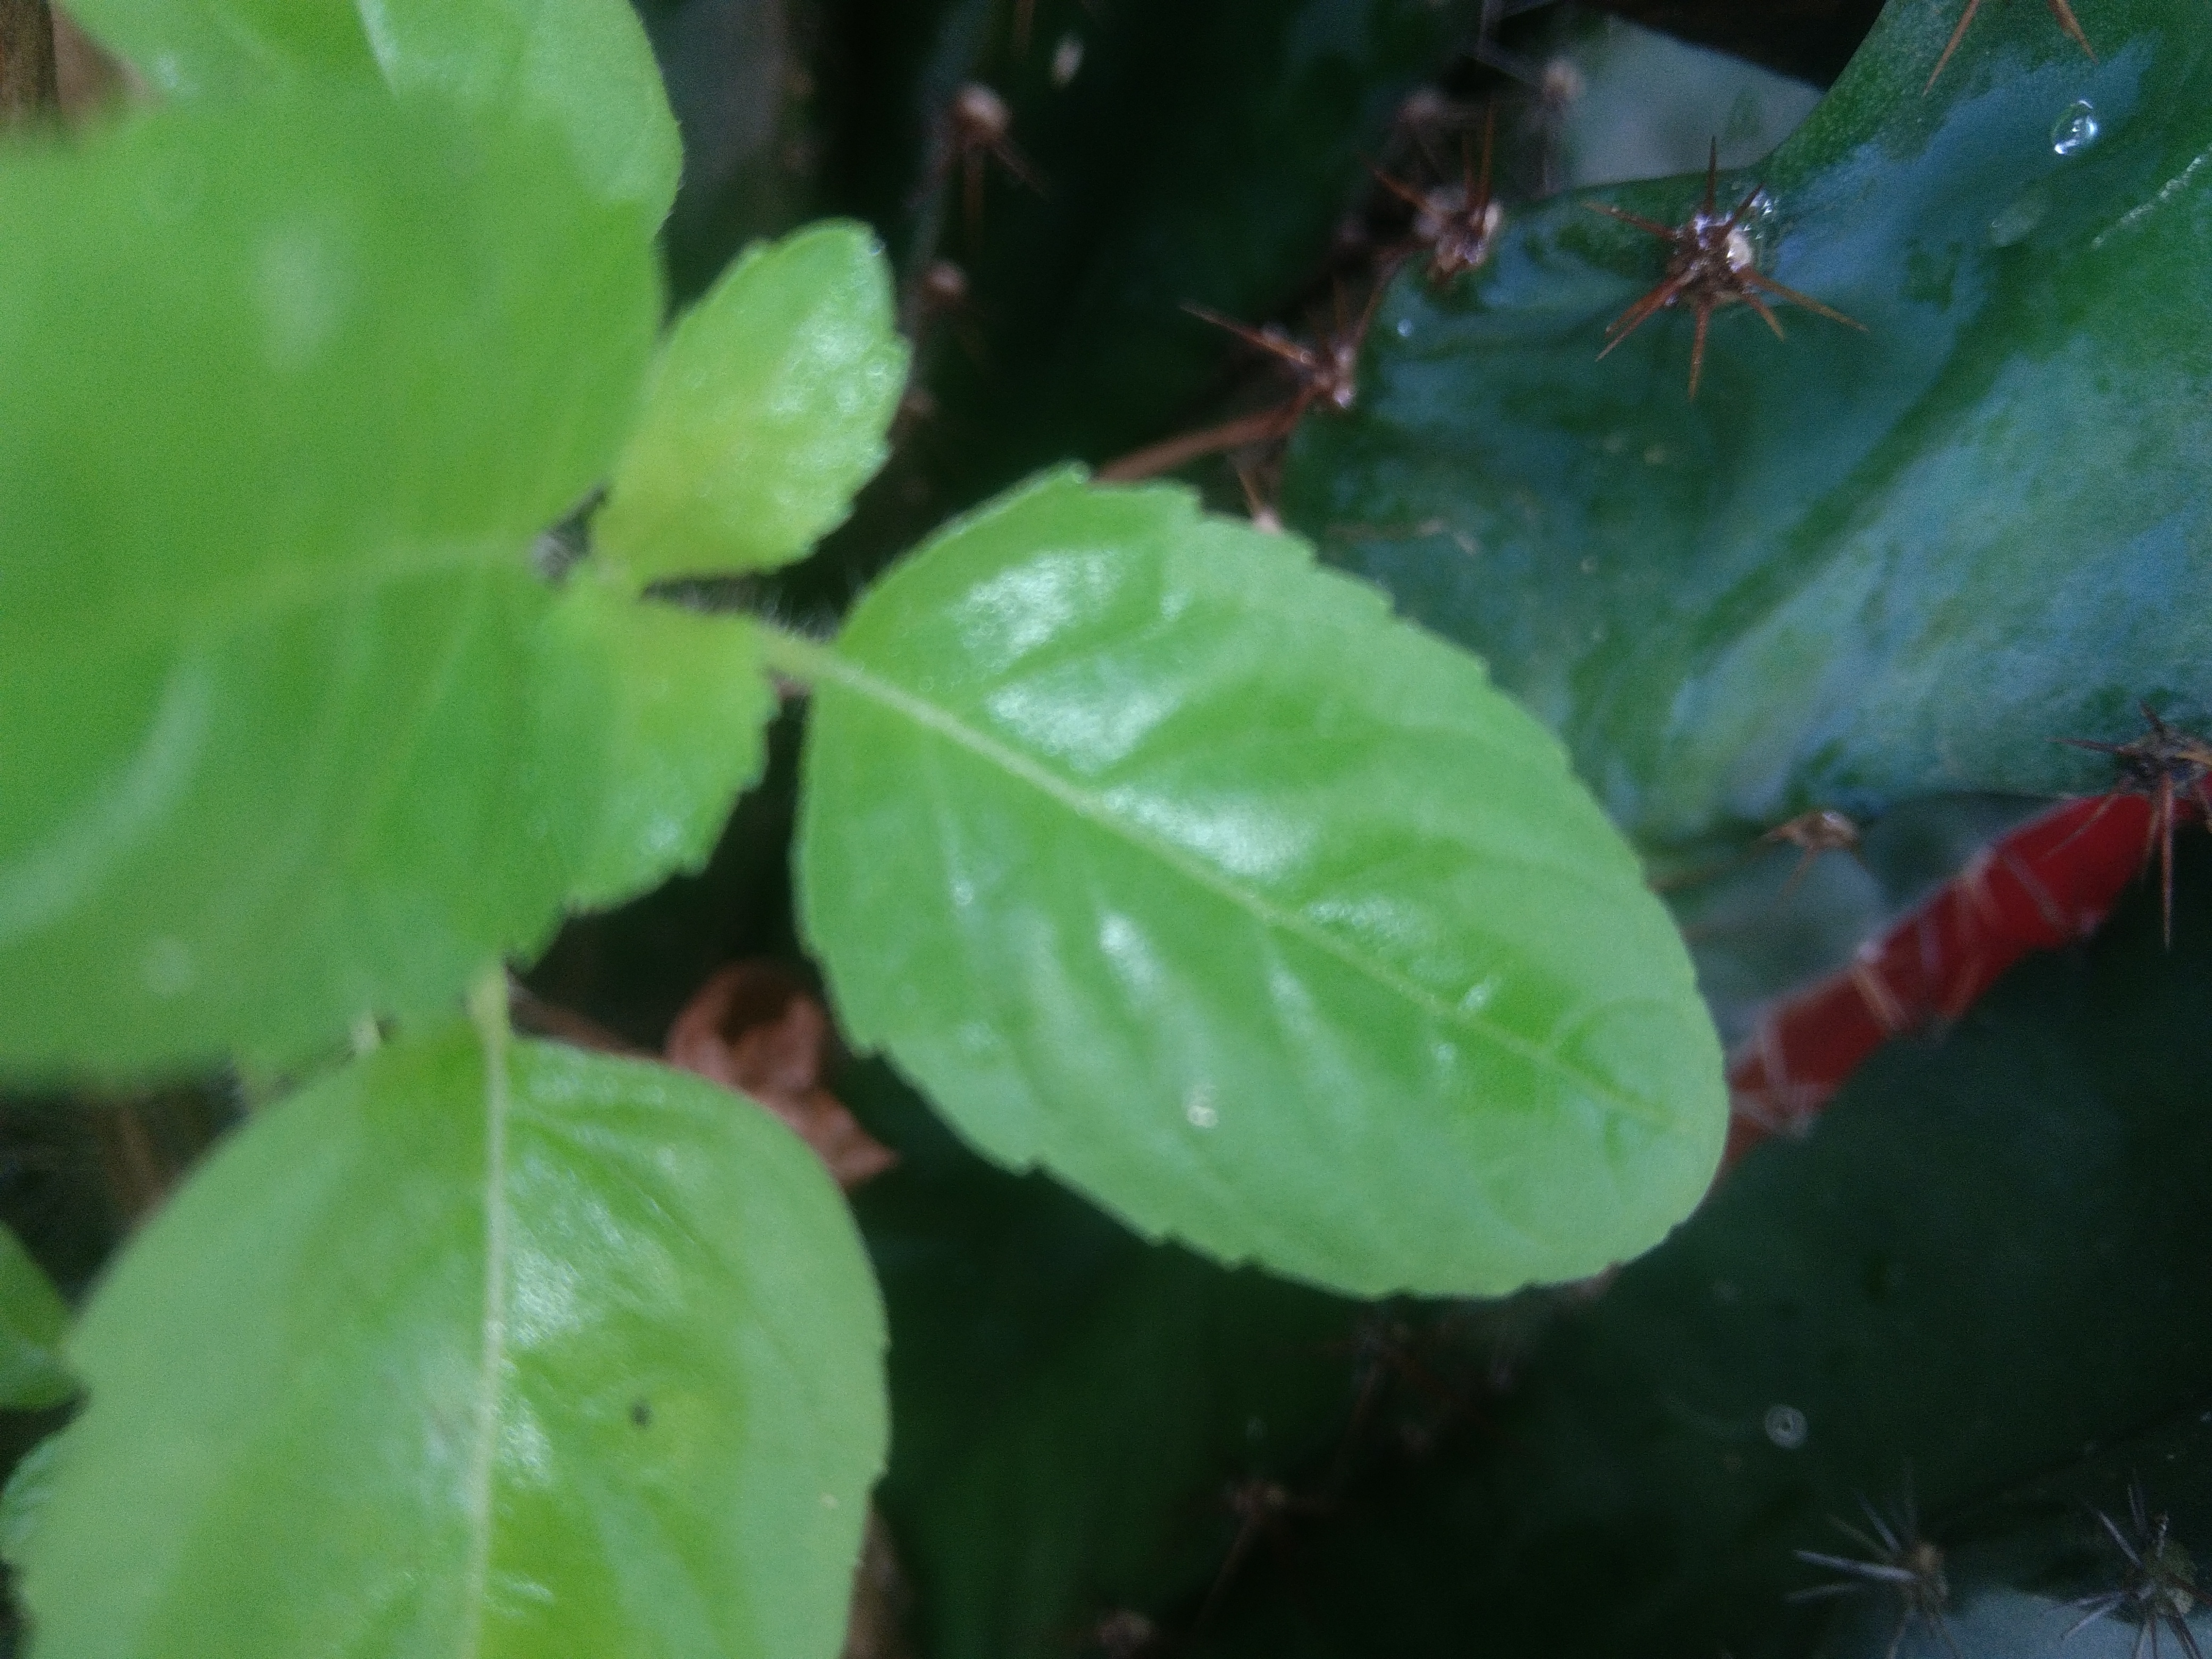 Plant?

tulshi
